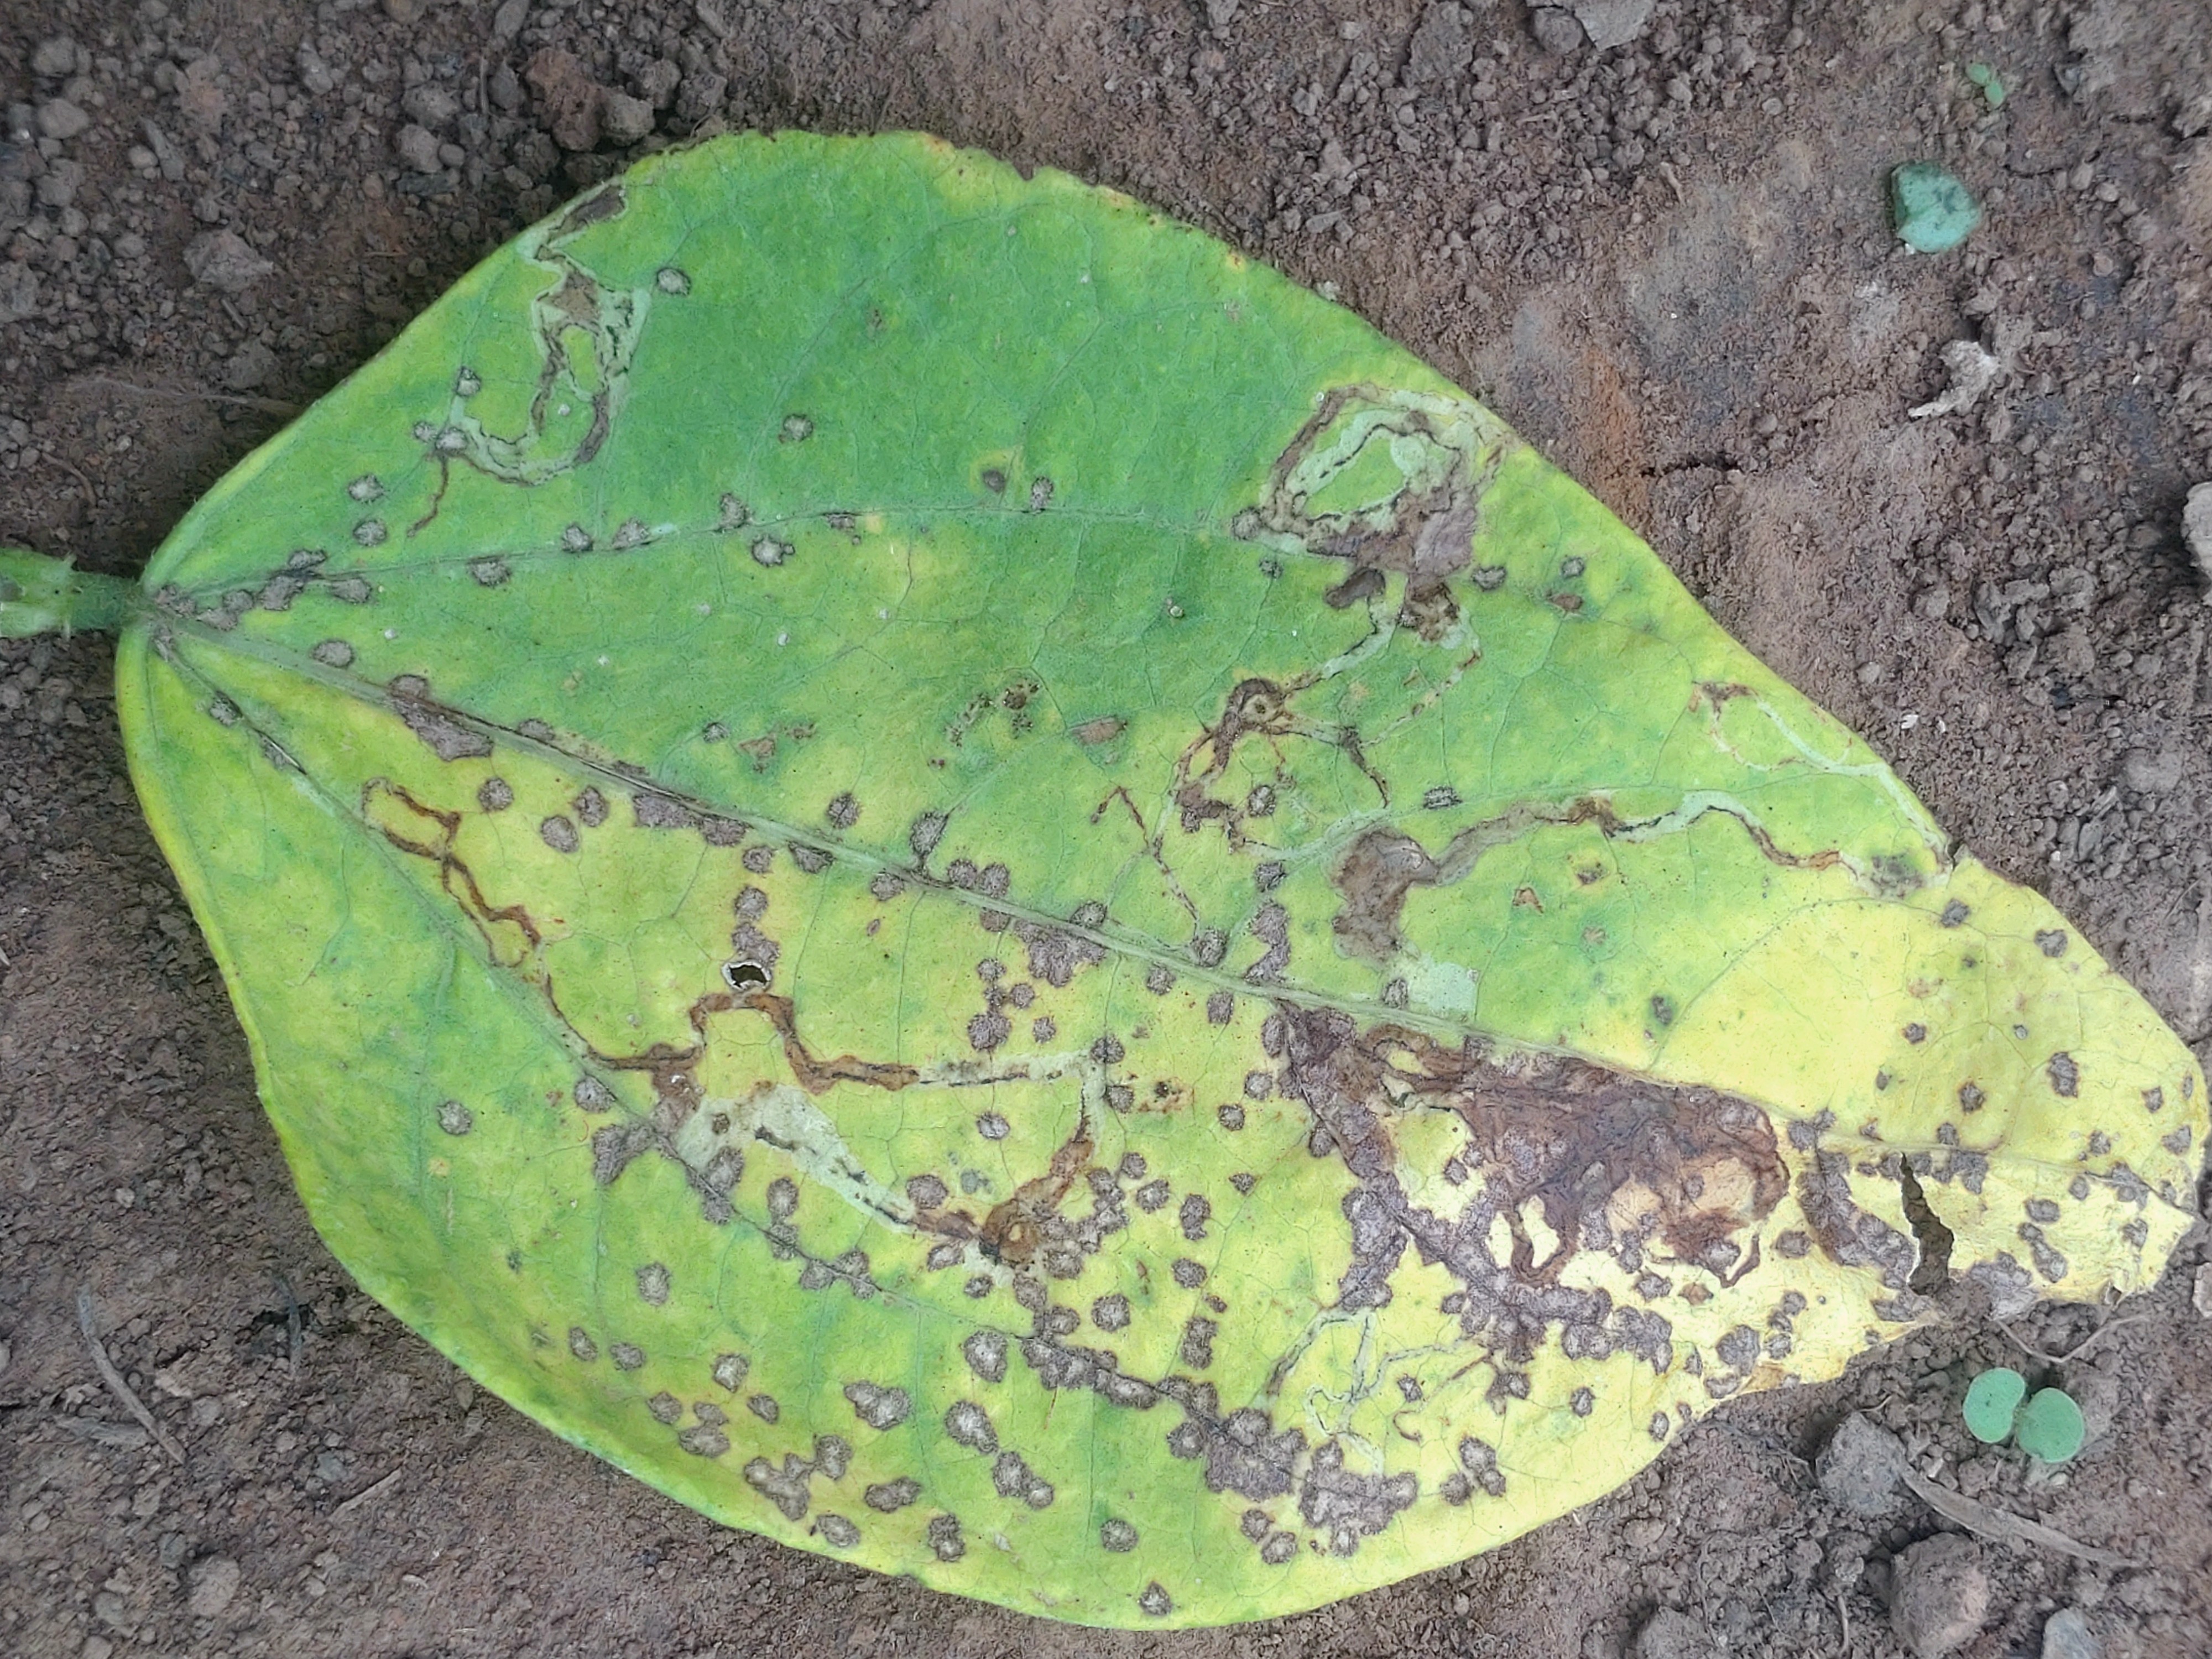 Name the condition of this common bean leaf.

anthracnose
